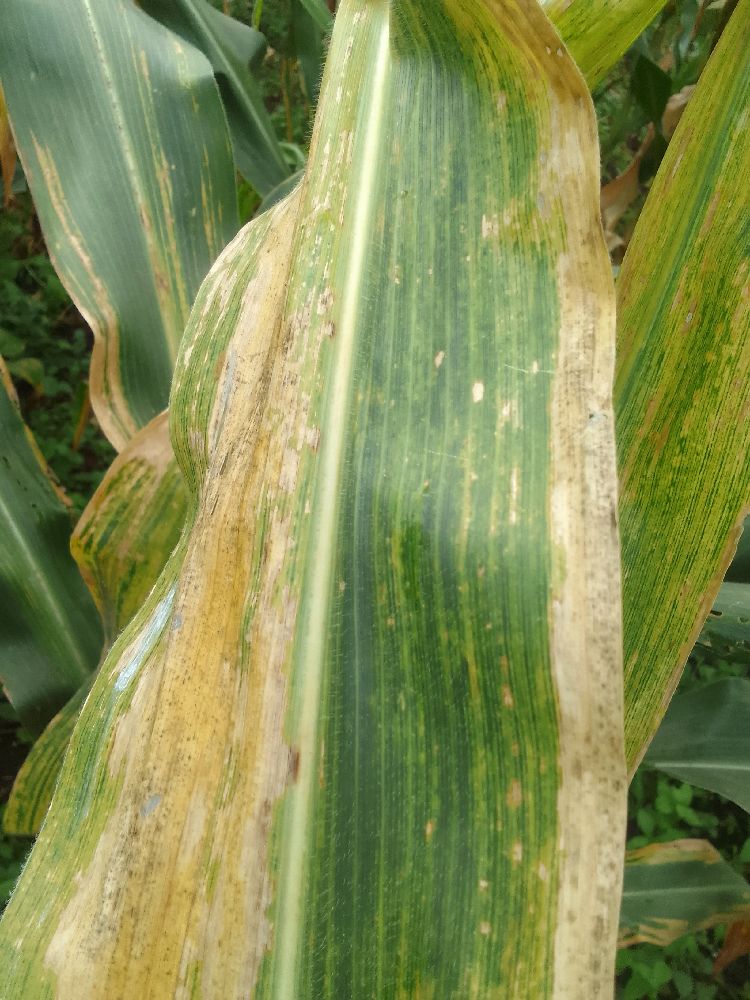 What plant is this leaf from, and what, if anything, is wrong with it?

maize, maize lethal necrosis
